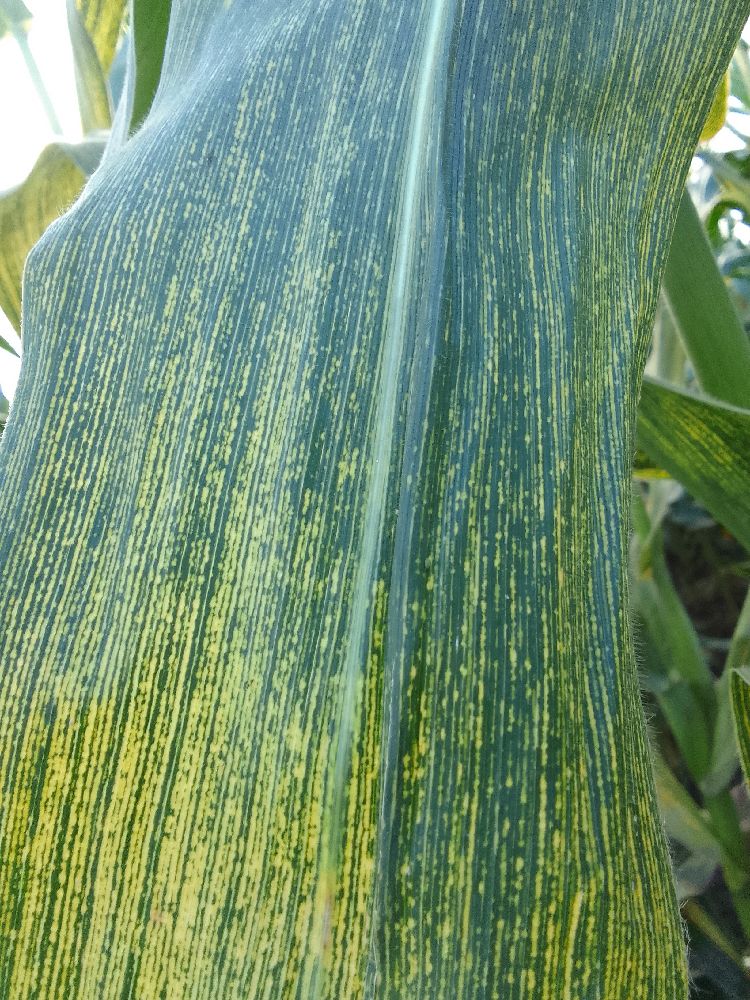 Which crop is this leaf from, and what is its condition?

maize, maize streak virus
